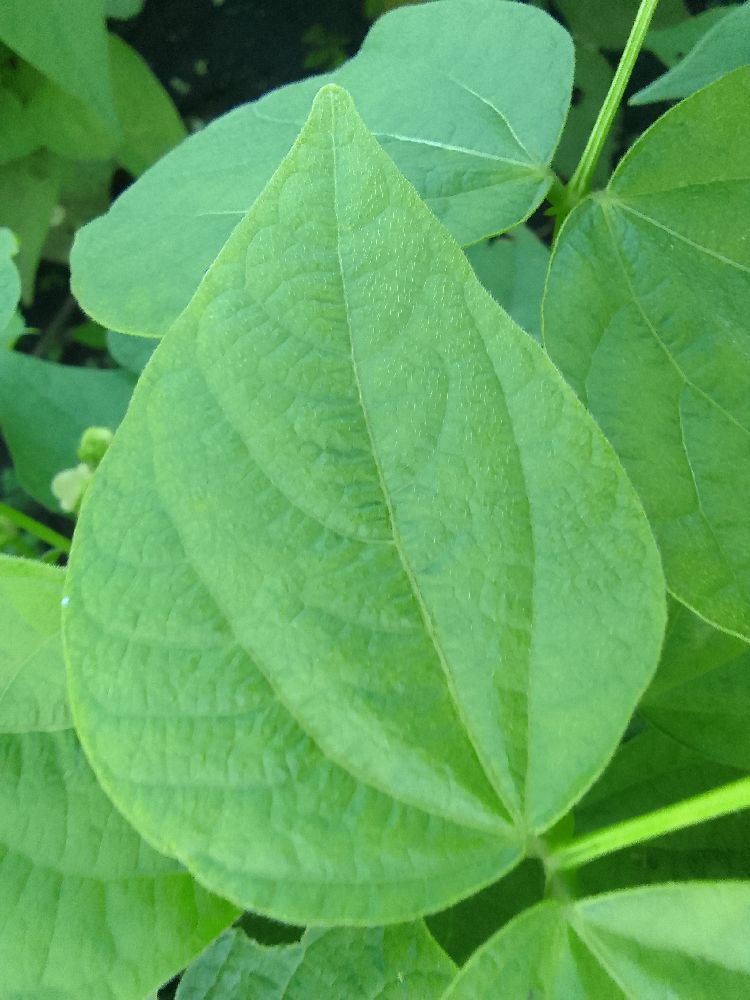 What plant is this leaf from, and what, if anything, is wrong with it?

common bean, healthy
